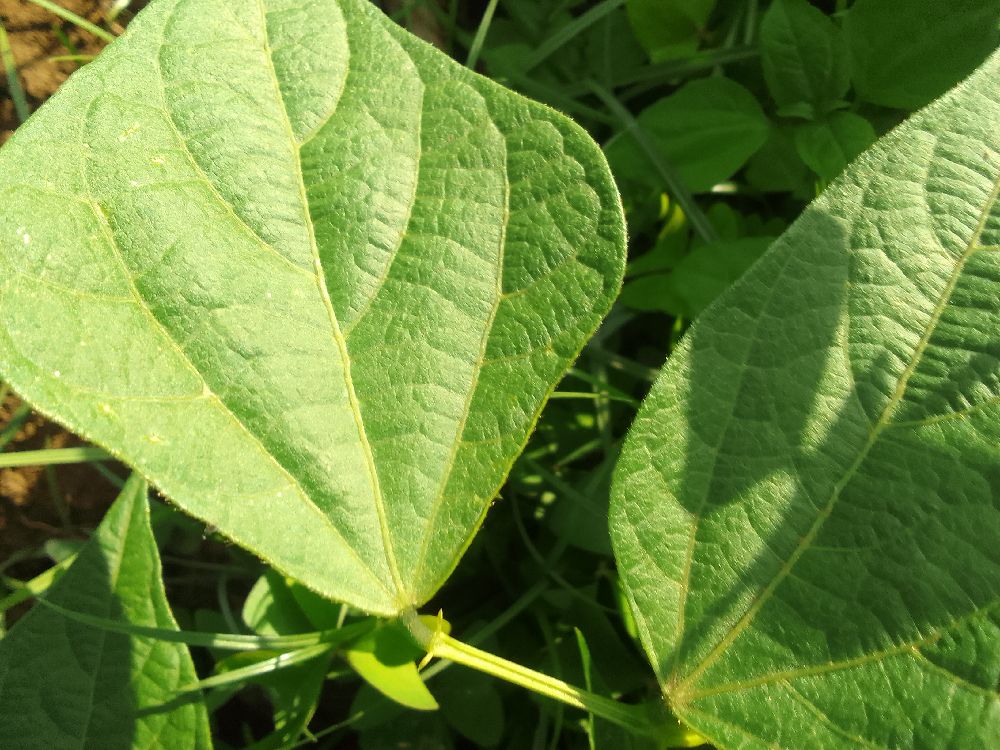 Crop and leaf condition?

common bean, healthy
